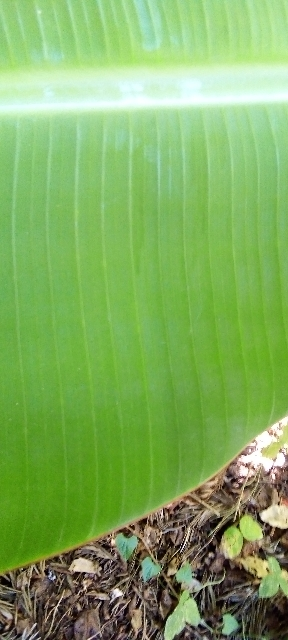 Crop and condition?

banana, healthy
